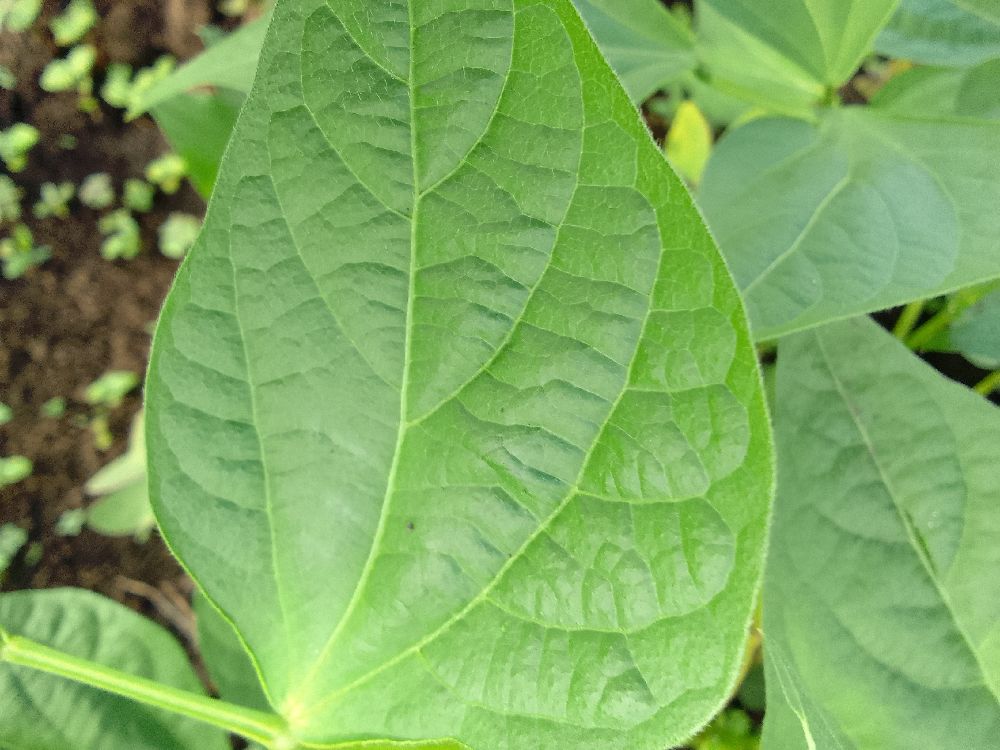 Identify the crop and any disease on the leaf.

common bean, healthy
